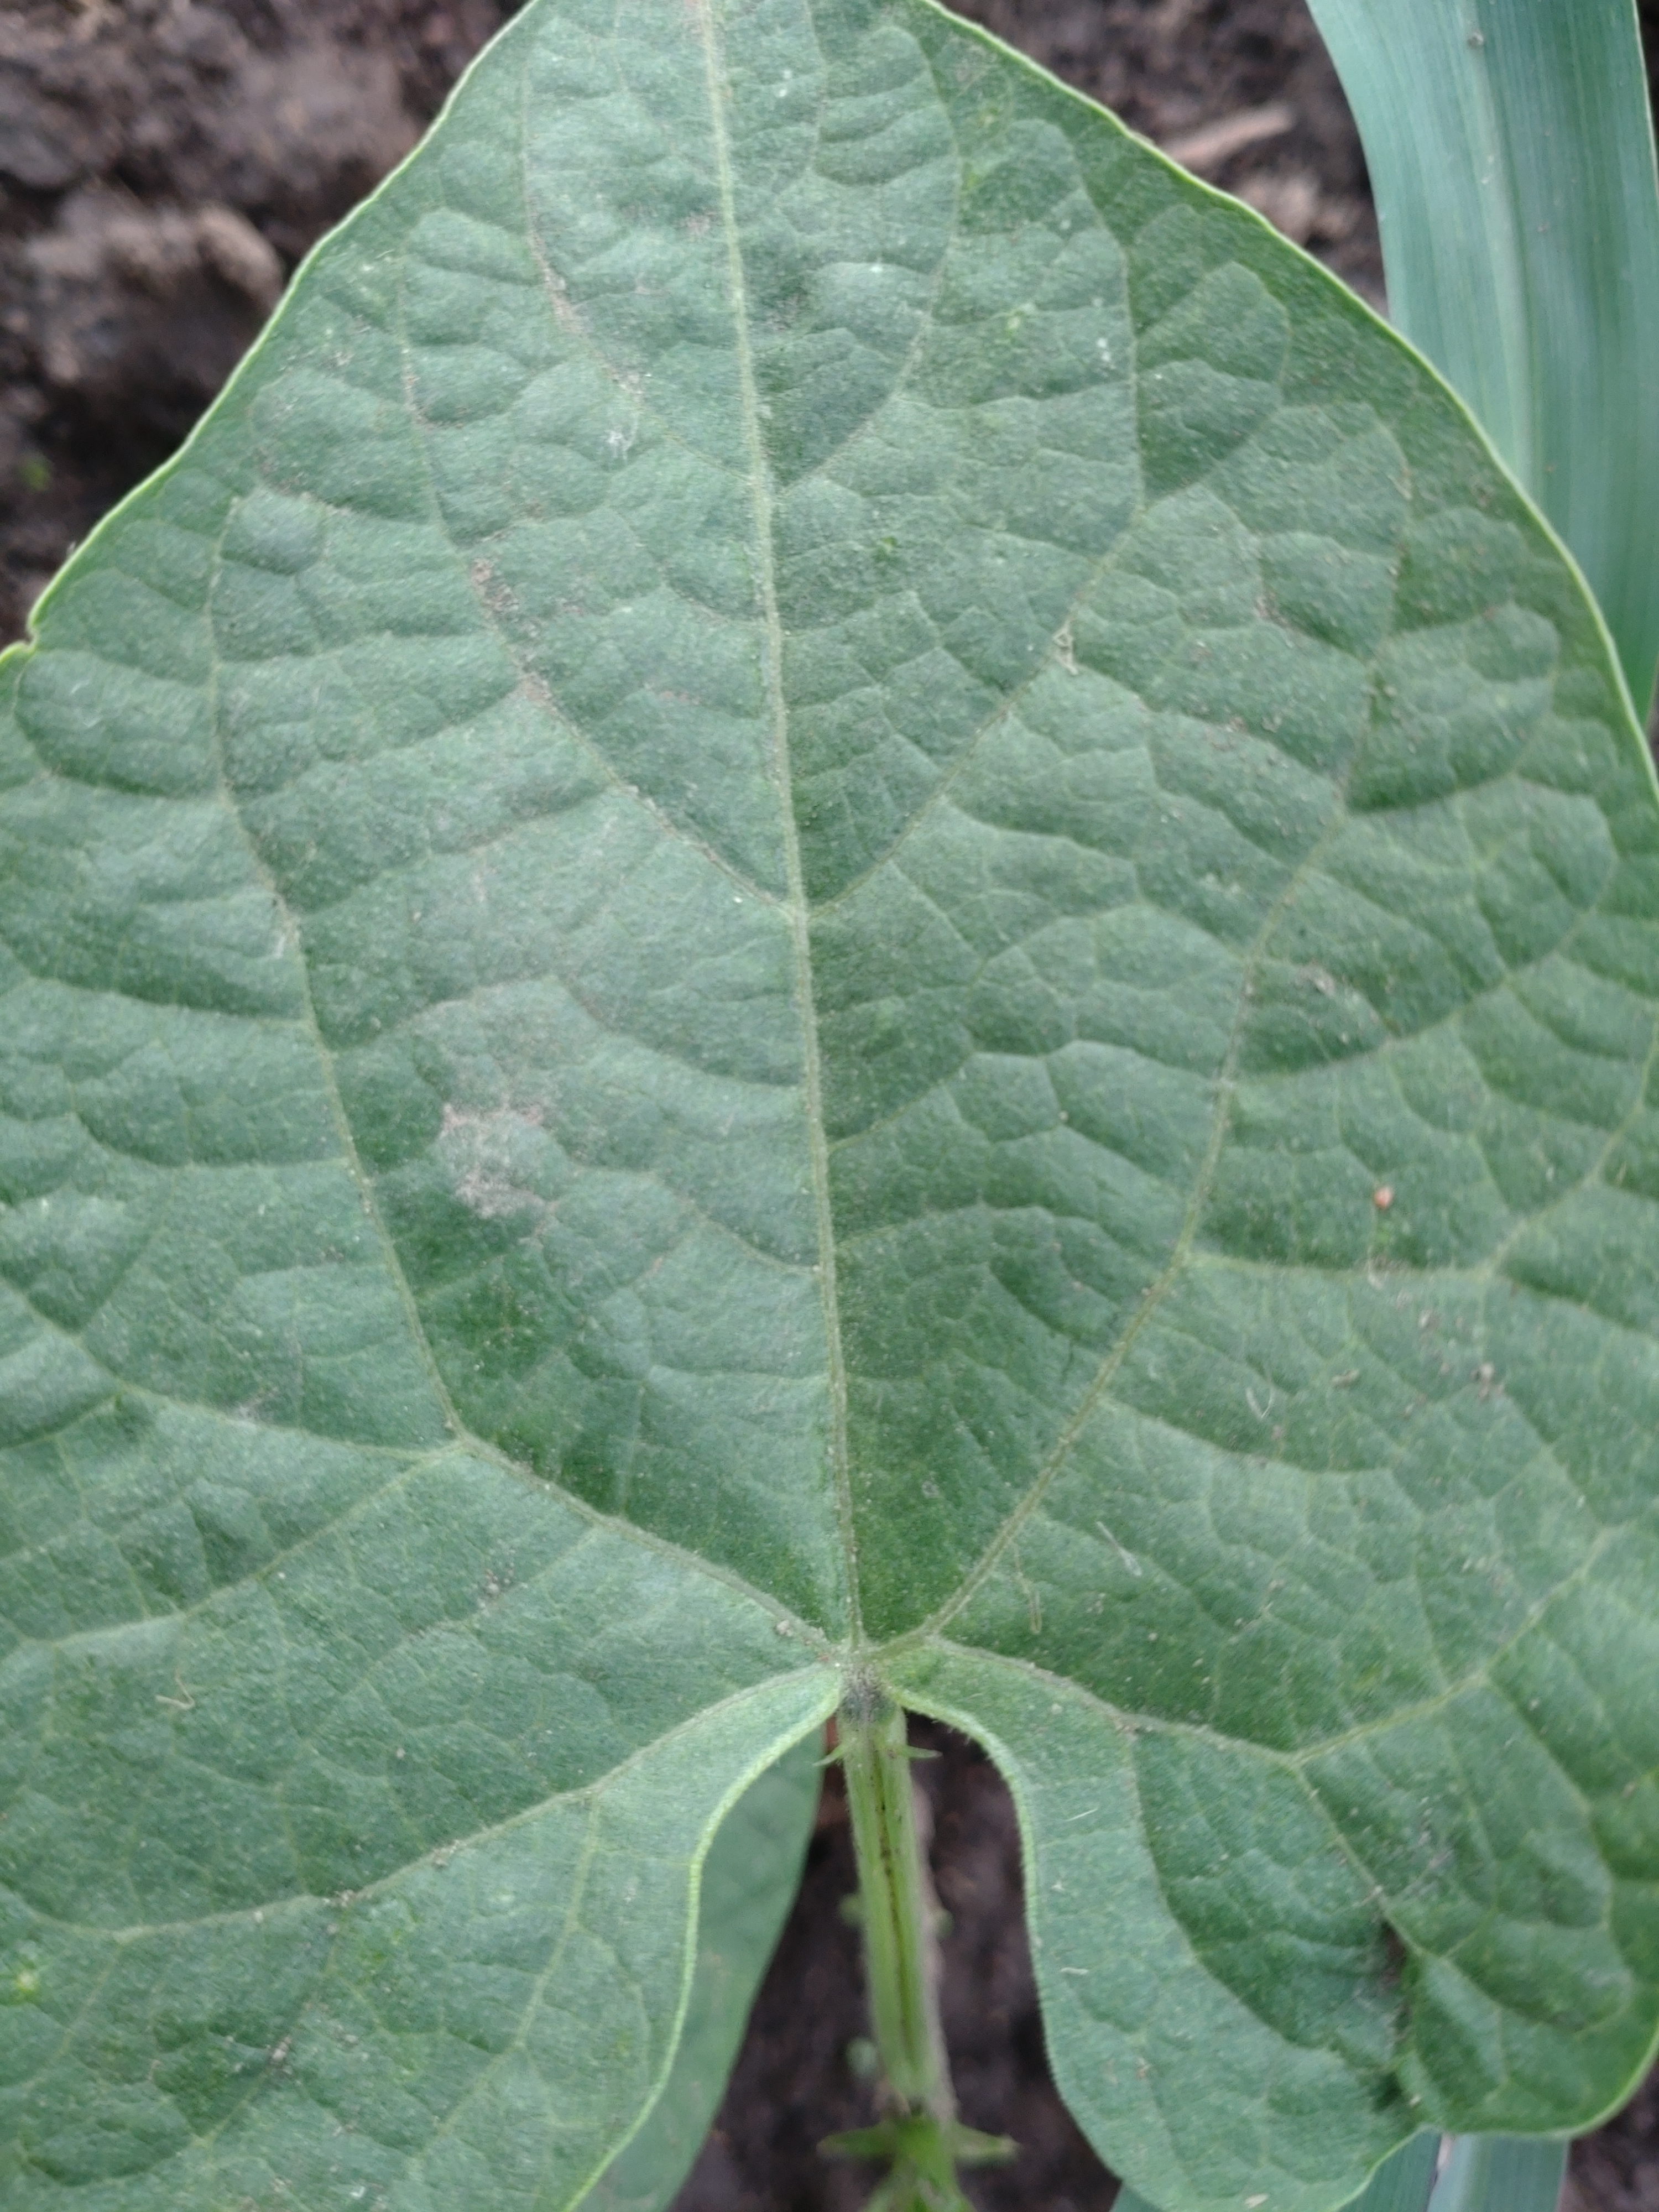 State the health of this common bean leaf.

healthy
